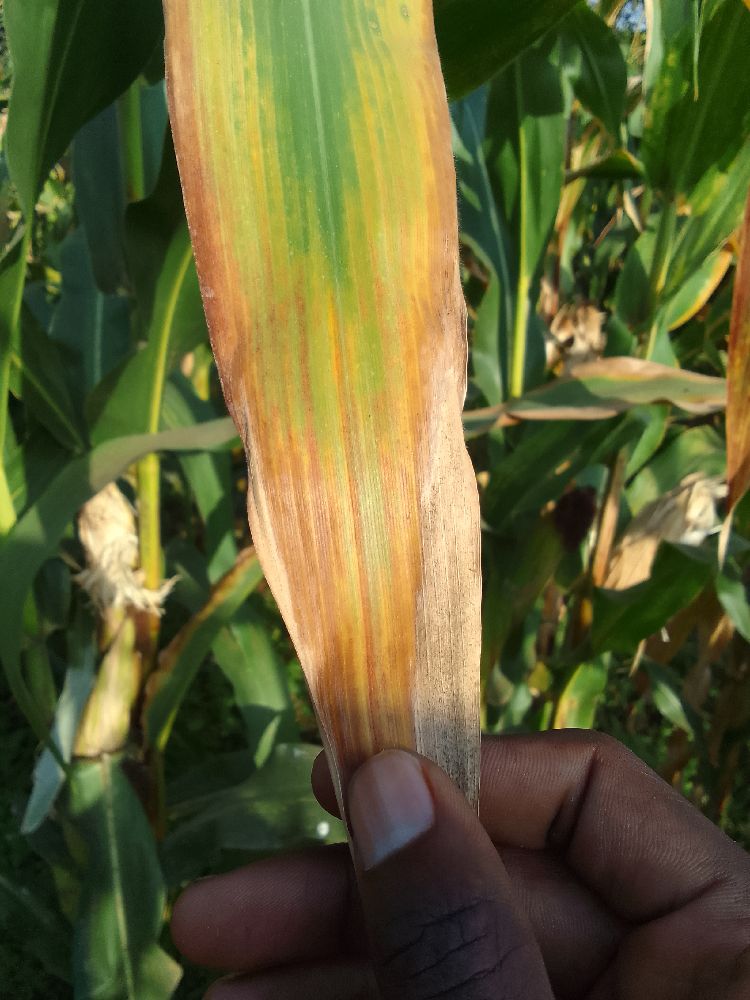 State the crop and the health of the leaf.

maize, maize lethal necrosis
